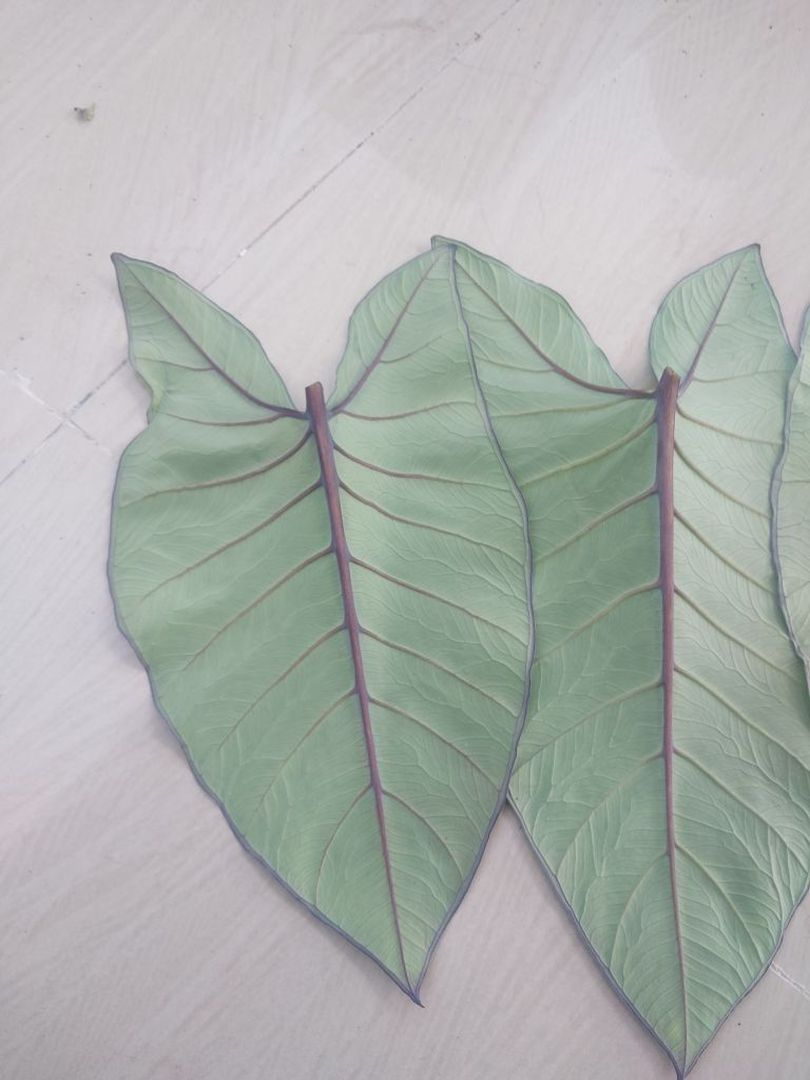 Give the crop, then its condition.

taro, healthy
